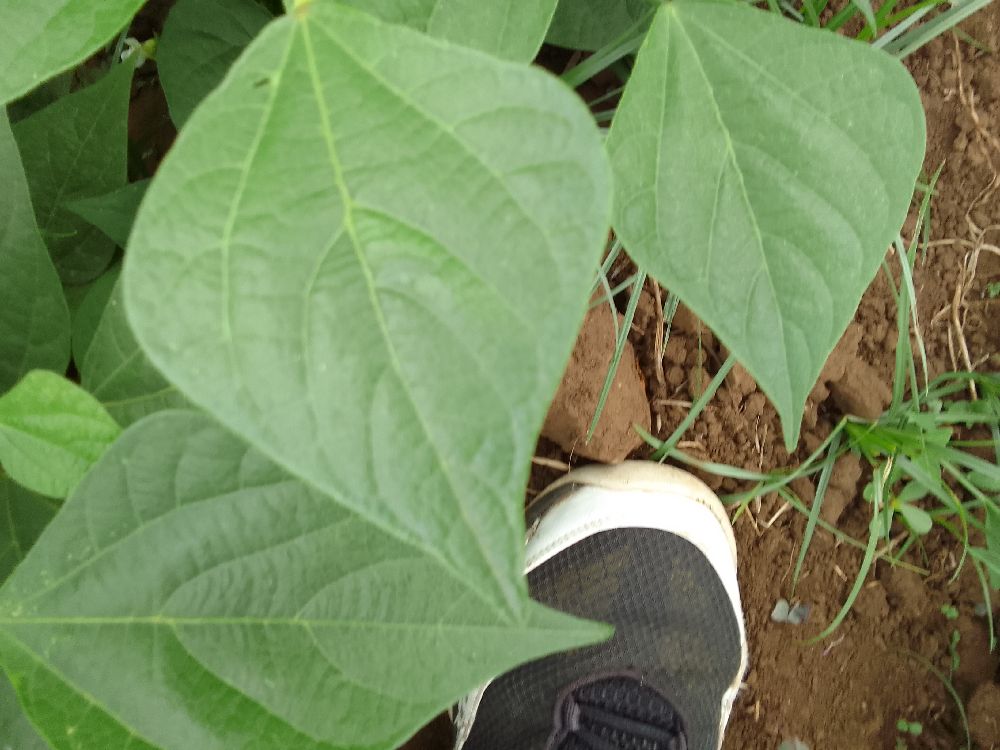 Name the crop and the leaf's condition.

common bean, healthy
